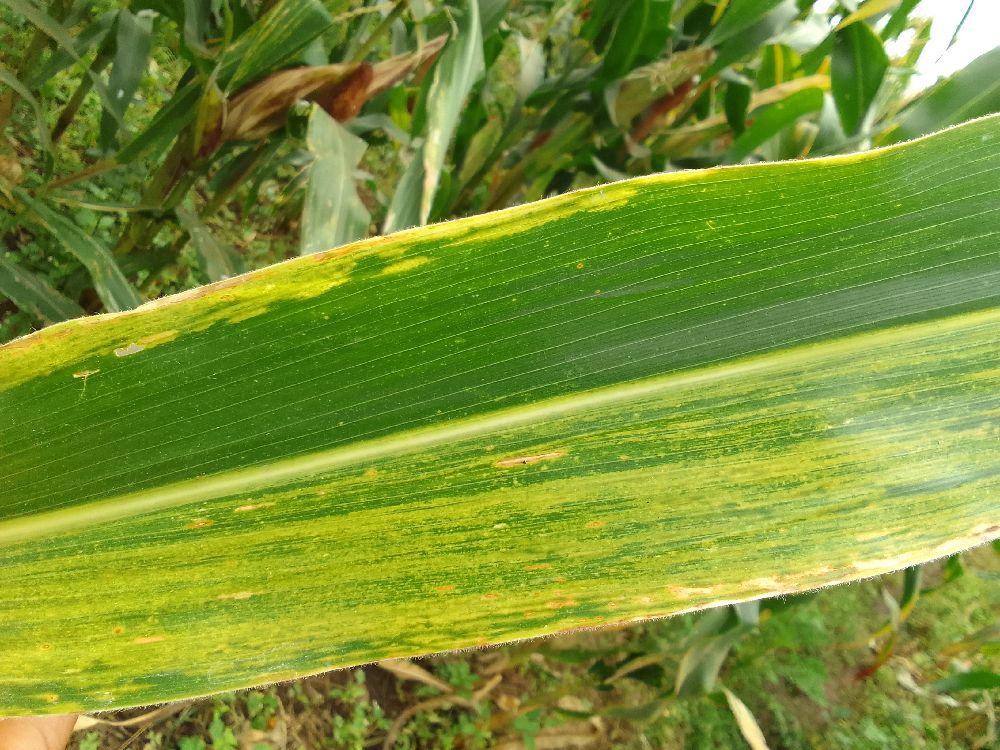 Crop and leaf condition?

maize, maize lethal necrosis
